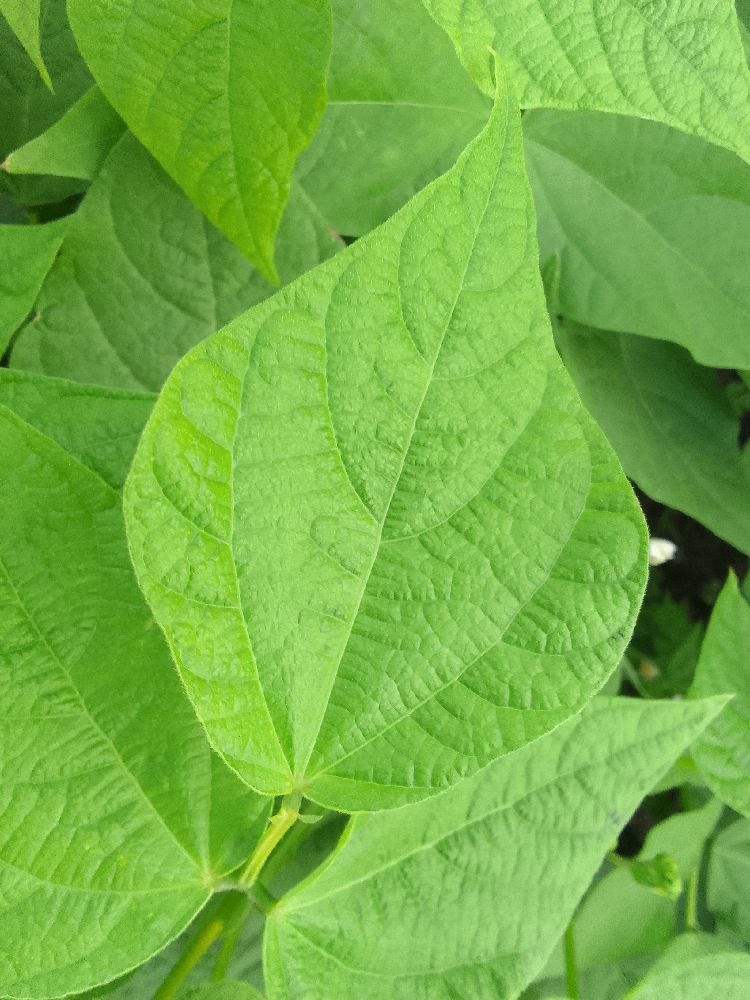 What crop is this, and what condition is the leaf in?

common bean, healthy
